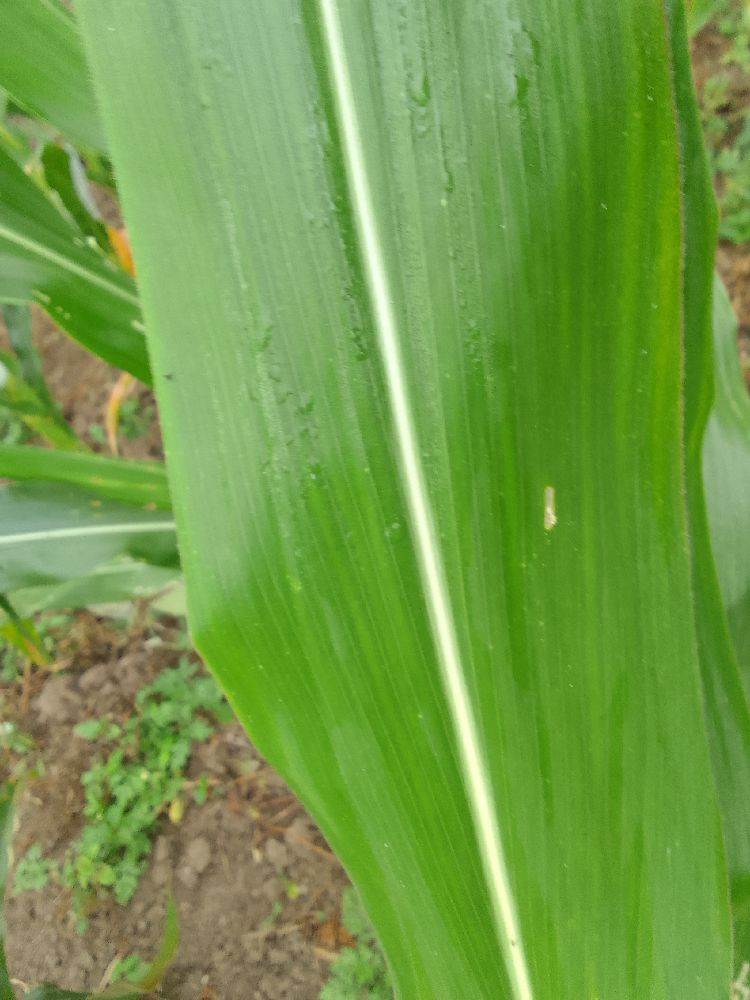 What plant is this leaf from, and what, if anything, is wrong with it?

maize, healthy
